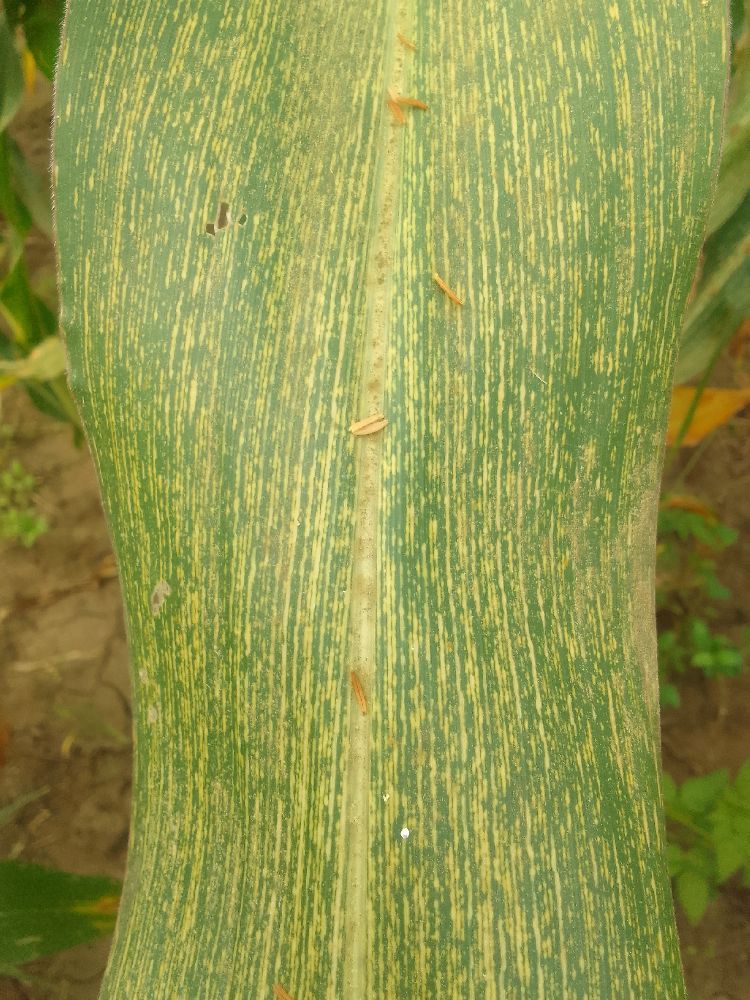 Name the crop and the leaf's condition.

maize, maize streak virus
